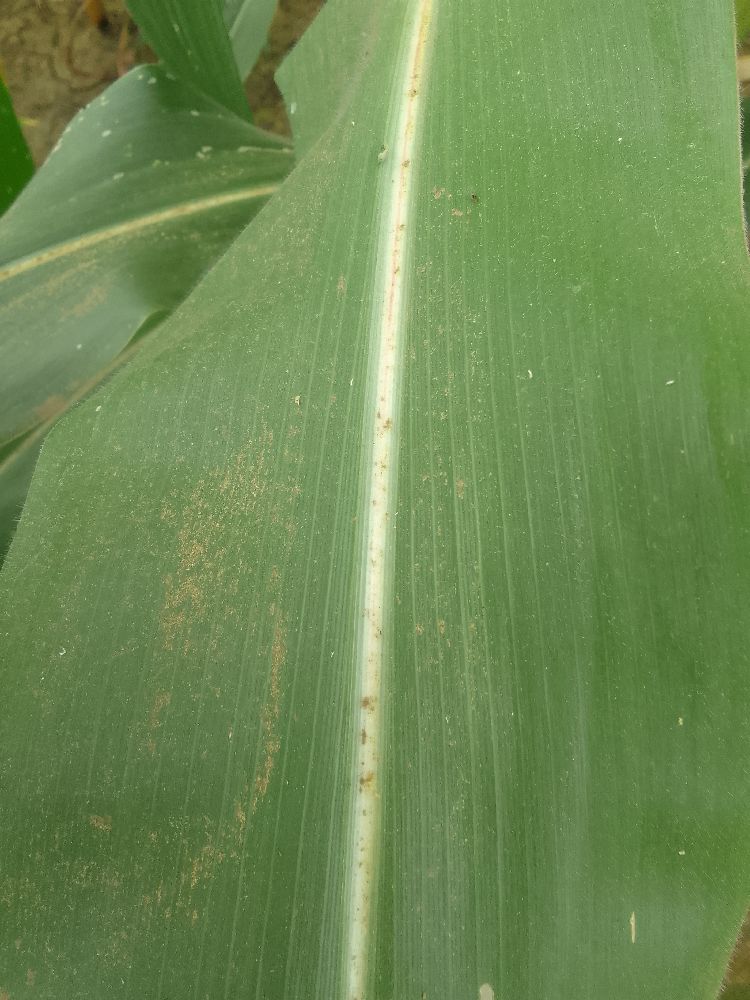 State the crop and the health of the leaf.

maize, healthy
